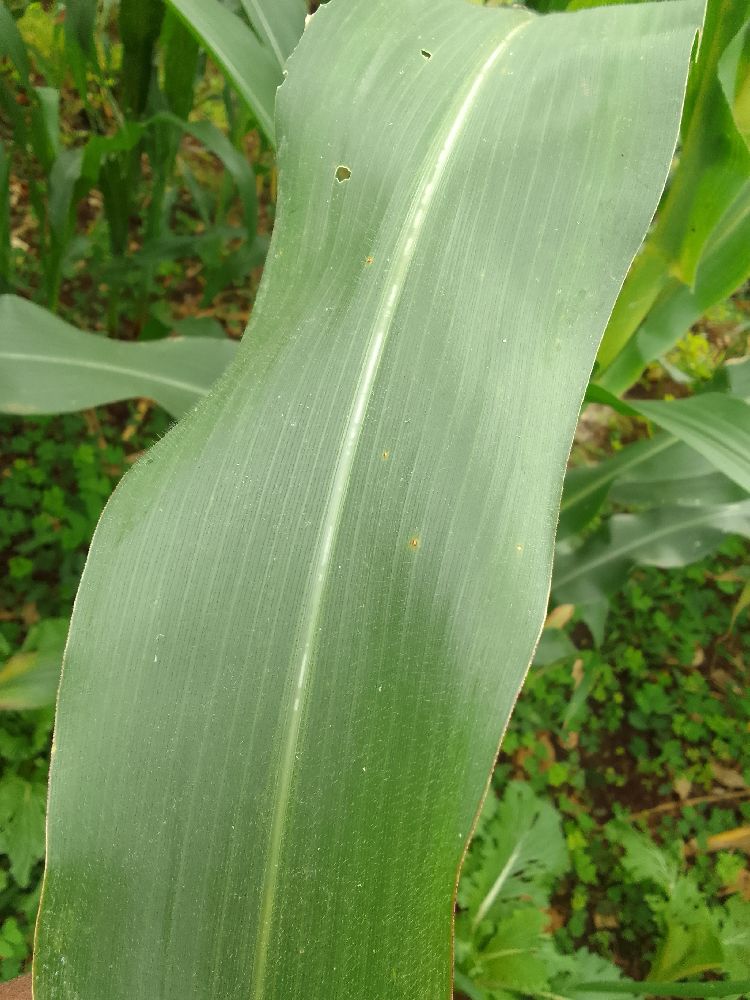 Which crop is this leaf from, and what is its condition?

maize, healthy
